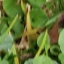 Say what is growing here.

unstructured weed
